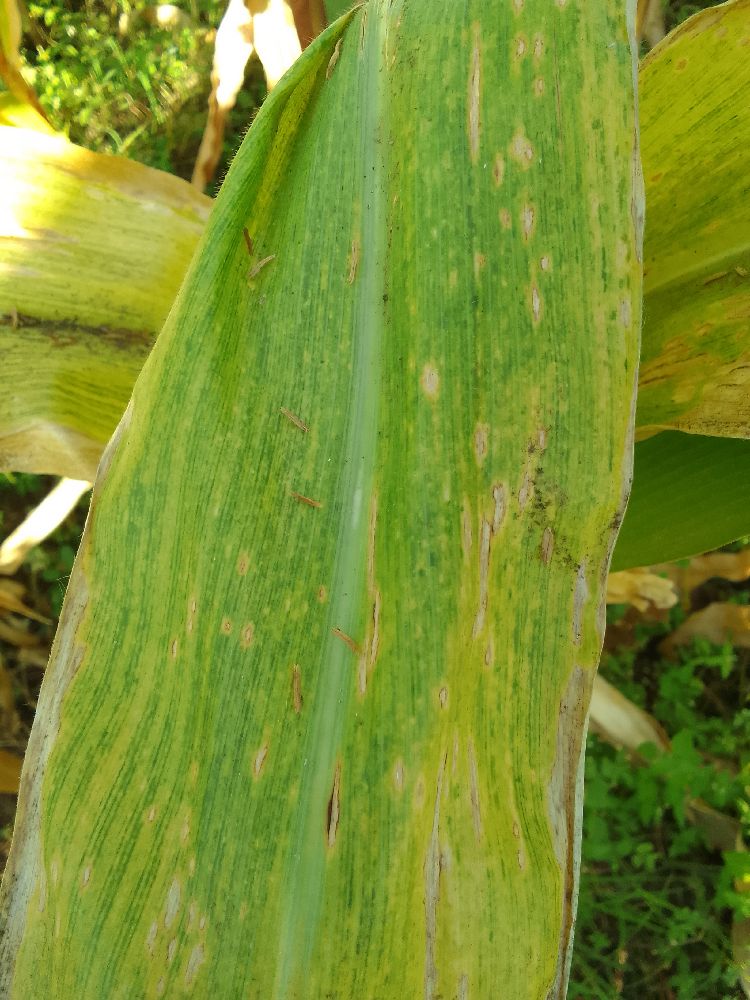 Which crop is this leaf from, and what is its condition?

maize, maize lethal necrosis
